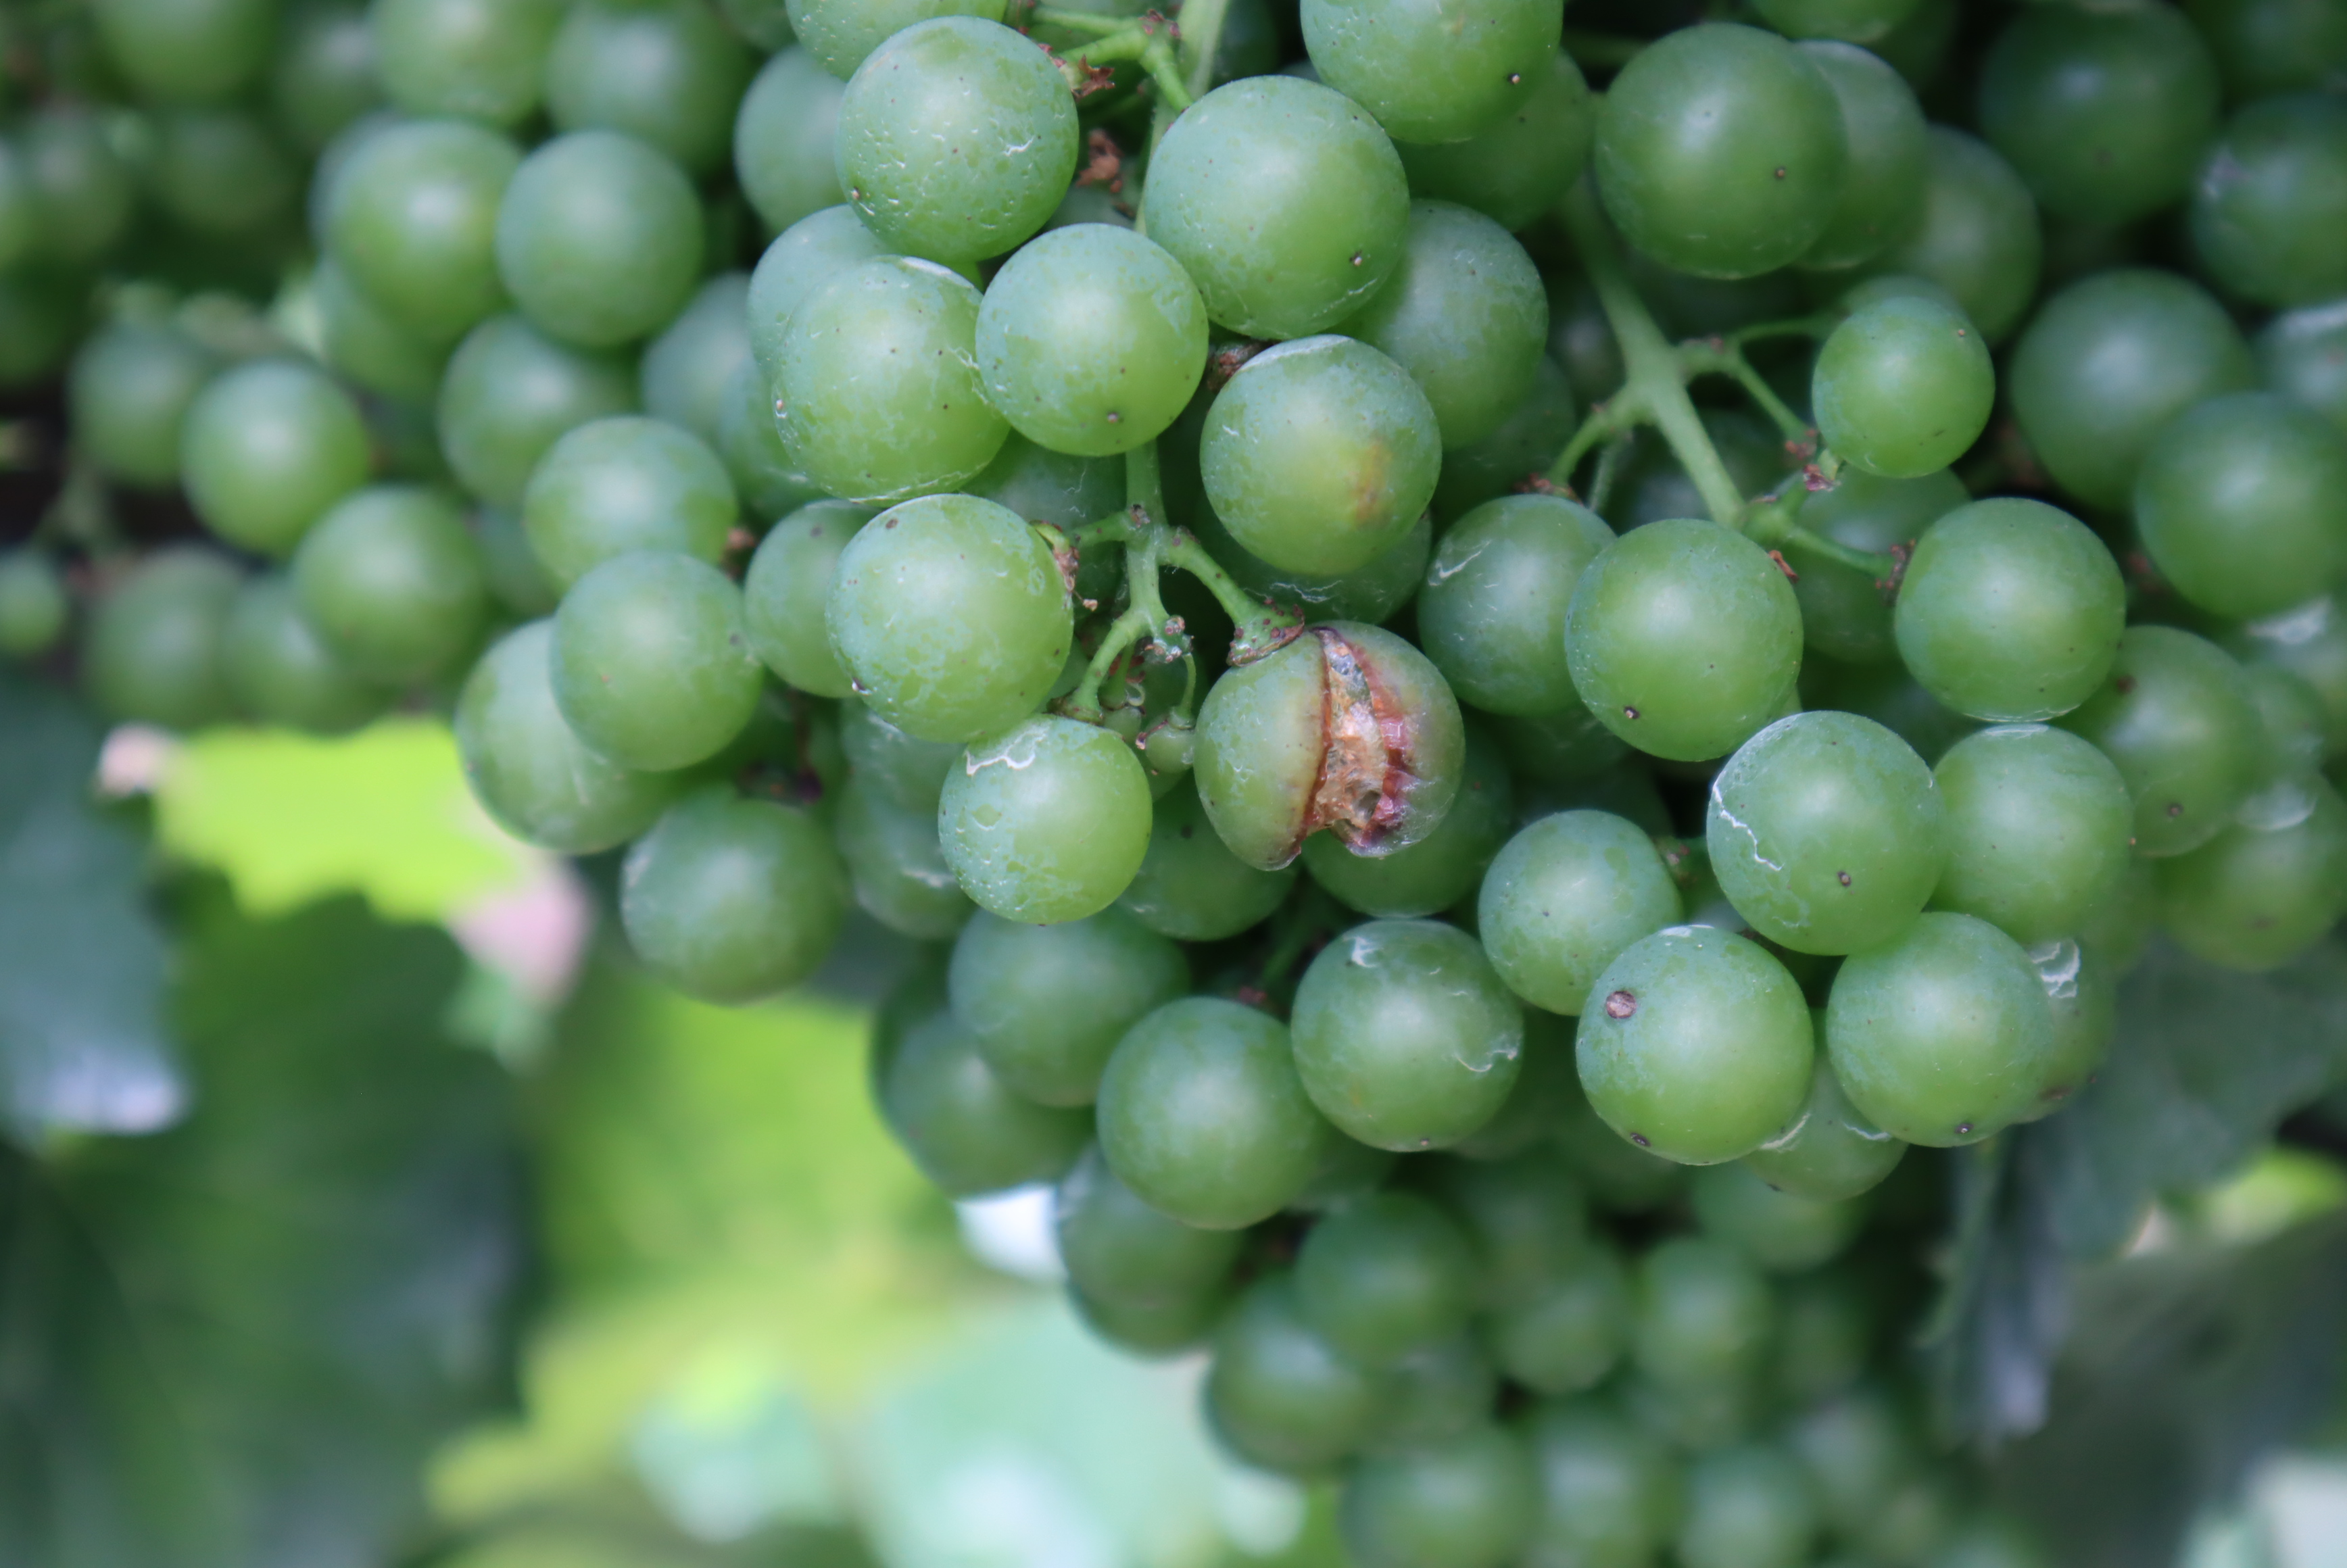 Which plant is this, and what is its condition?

grapevine, mechanical damage
